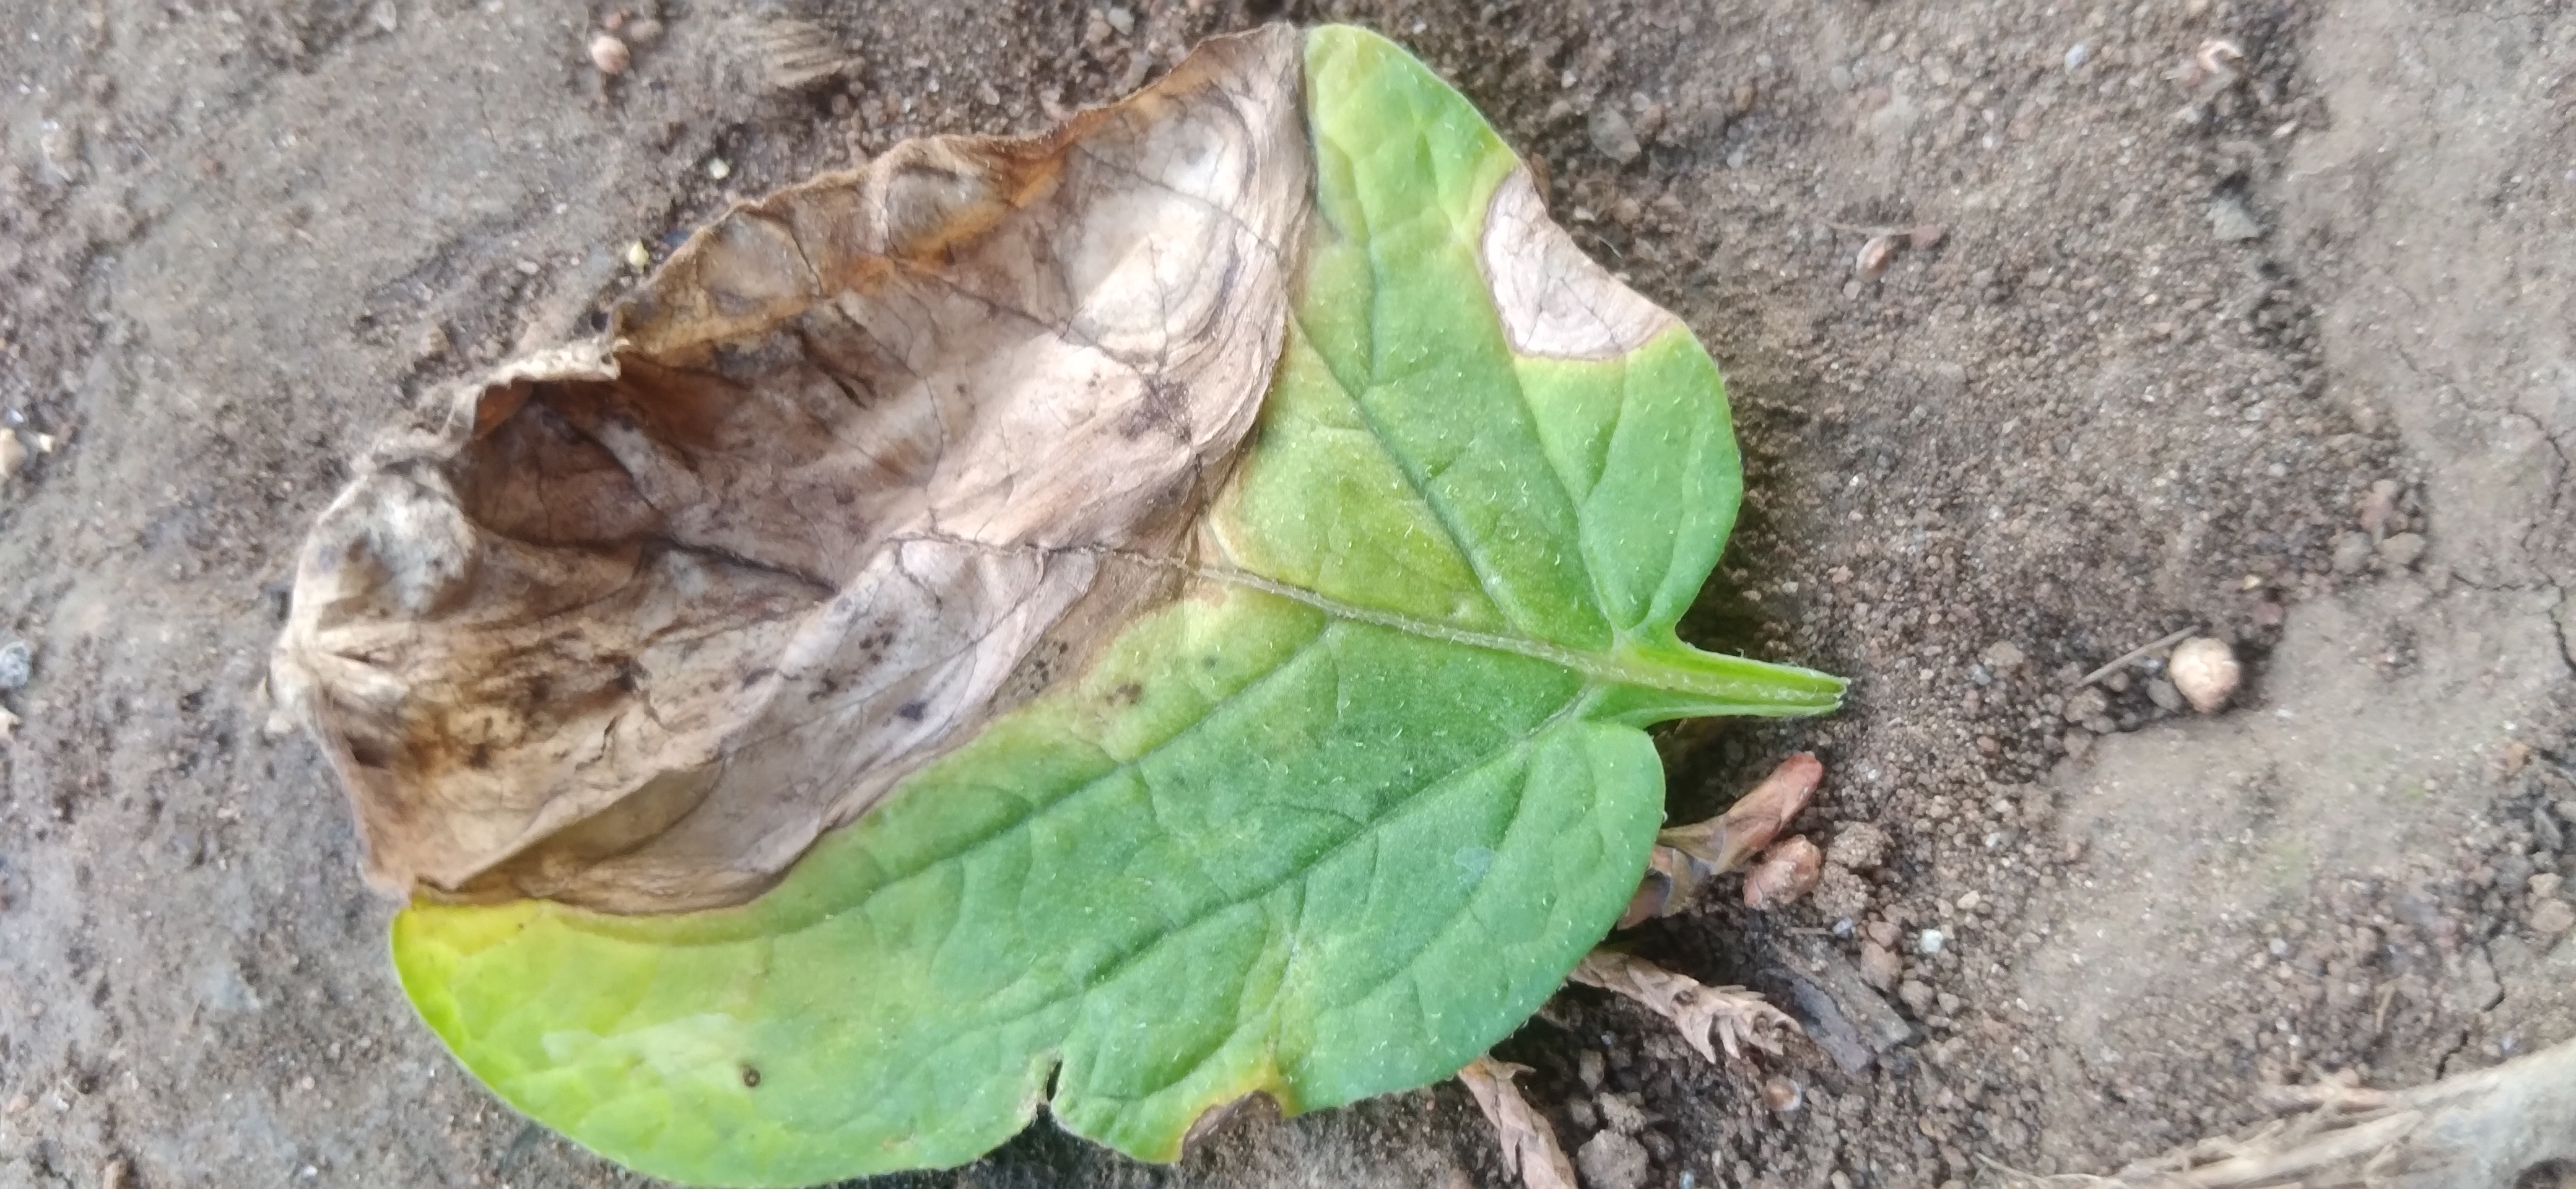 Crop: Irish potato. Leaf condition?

early blight
